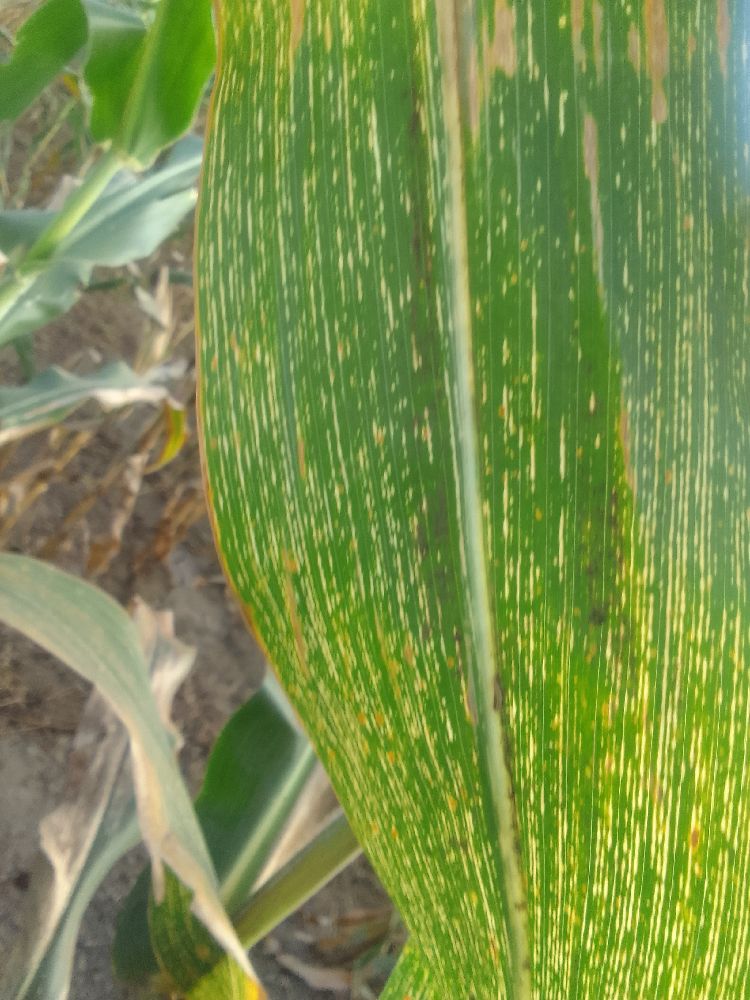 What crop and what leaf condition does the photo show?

maize, maize streak virus
